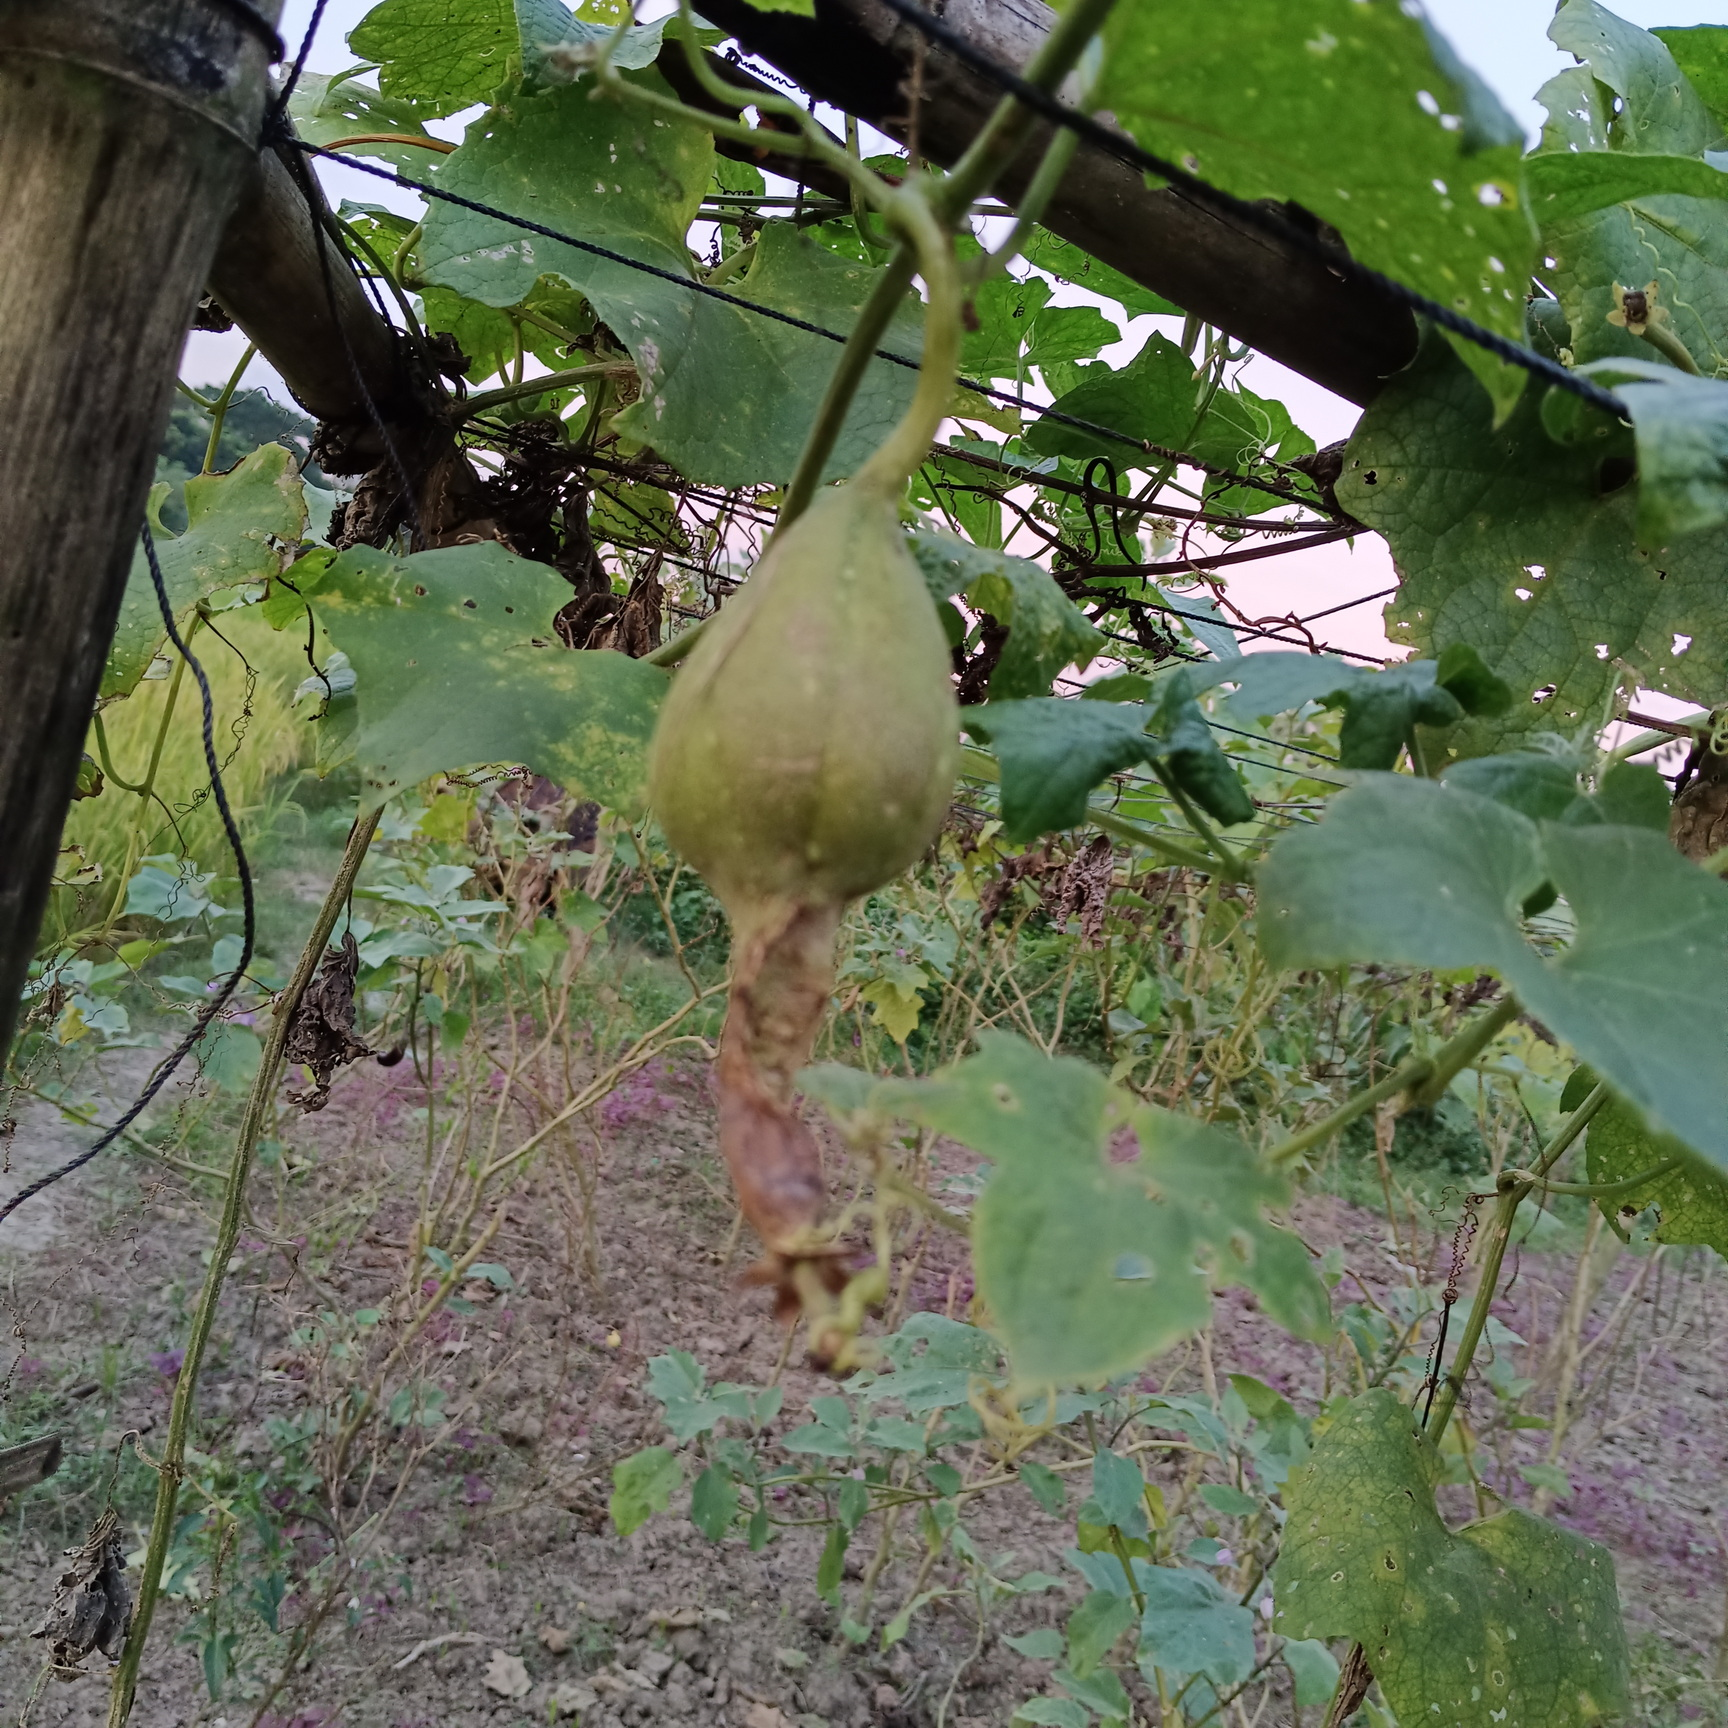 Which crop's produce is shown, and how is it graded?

luffa, faulty
